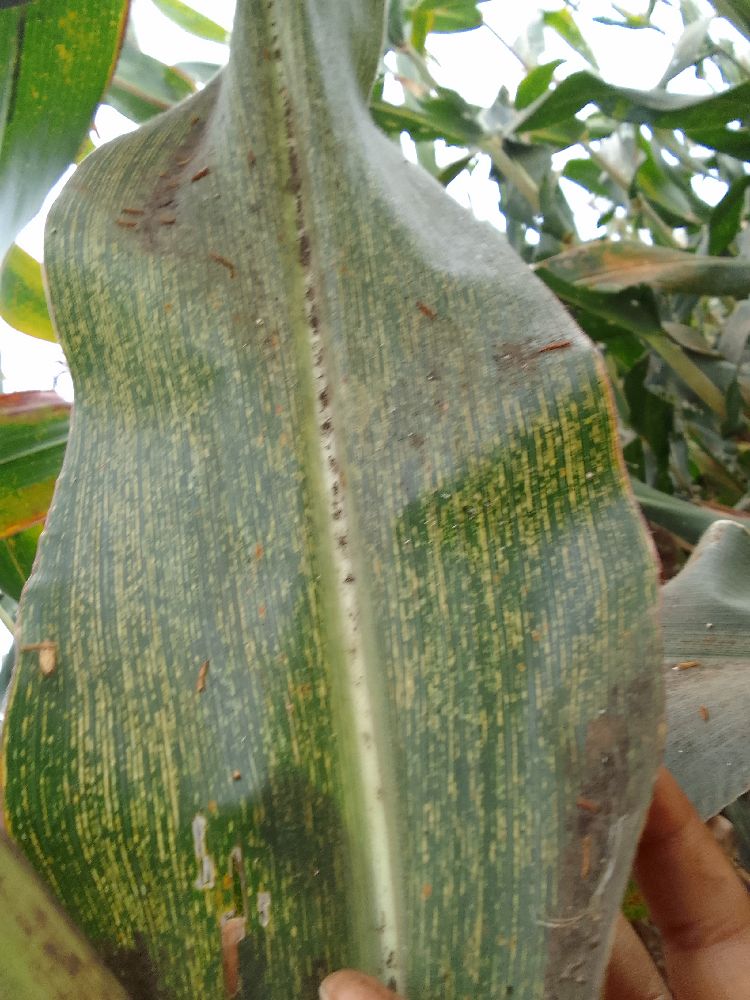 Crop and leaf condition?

maize, maize streak virus
